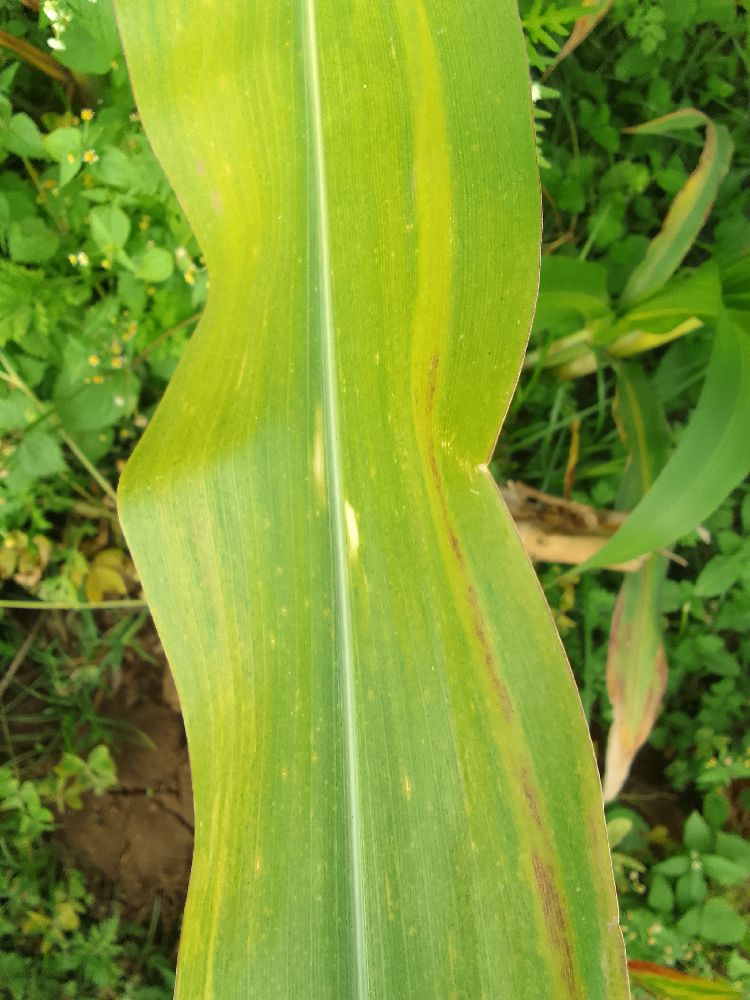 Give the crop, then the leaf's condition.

maize, maize lethal necrosis
